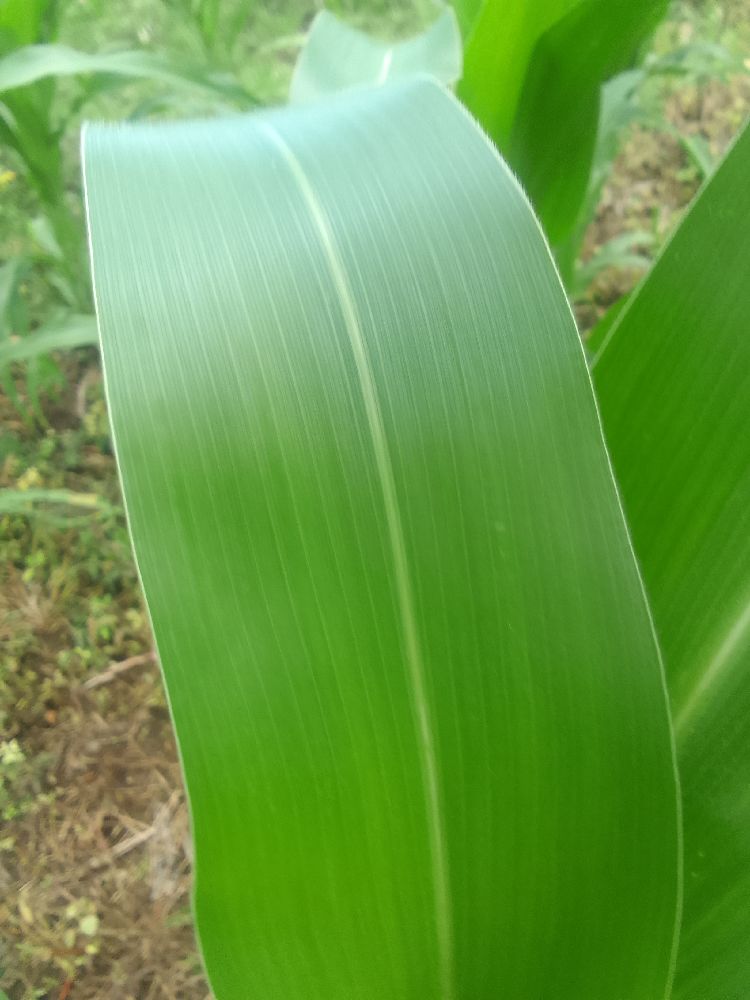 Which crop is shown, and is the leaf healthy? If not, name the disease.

maize, healthy
